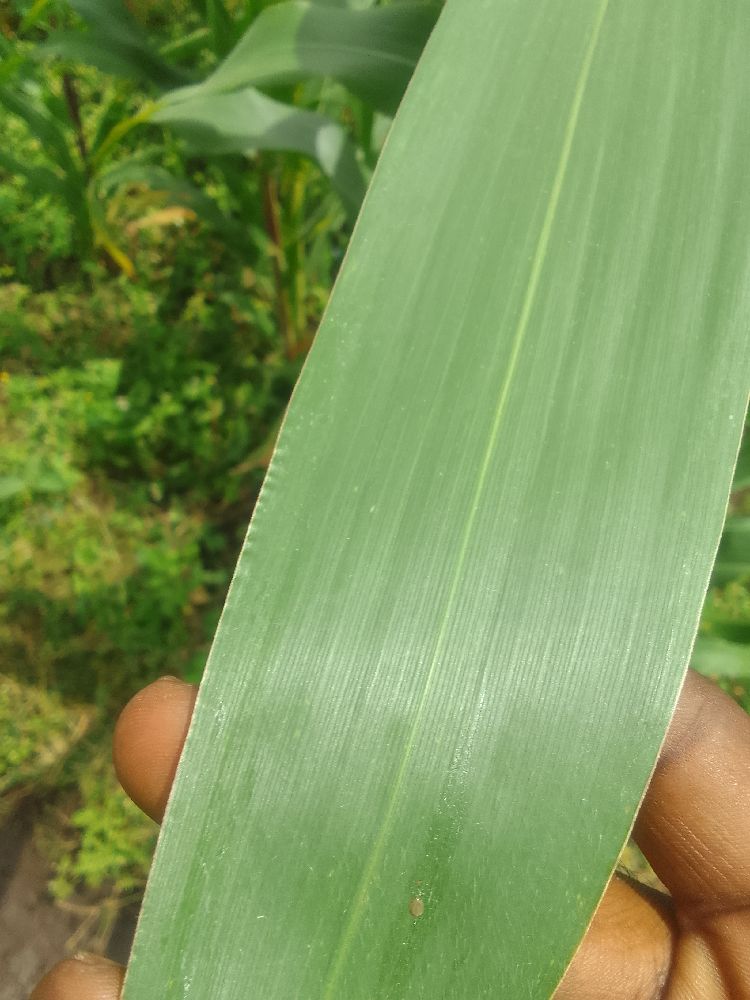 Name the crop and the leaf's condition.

maize, healthy
